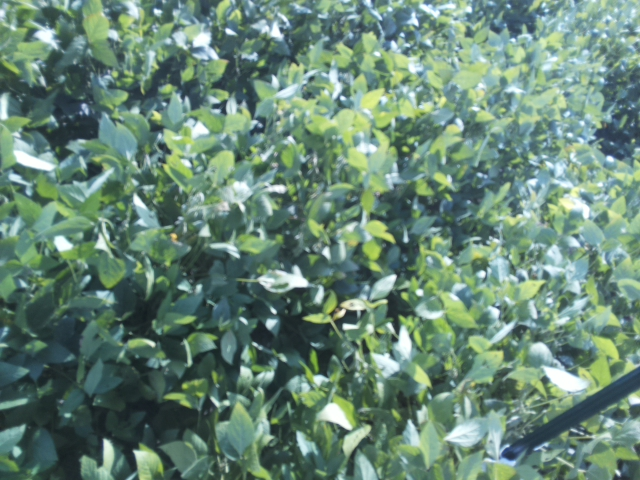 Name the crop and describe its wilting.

soybean, slight leaflet or petiole turgor loss in upper canopy
